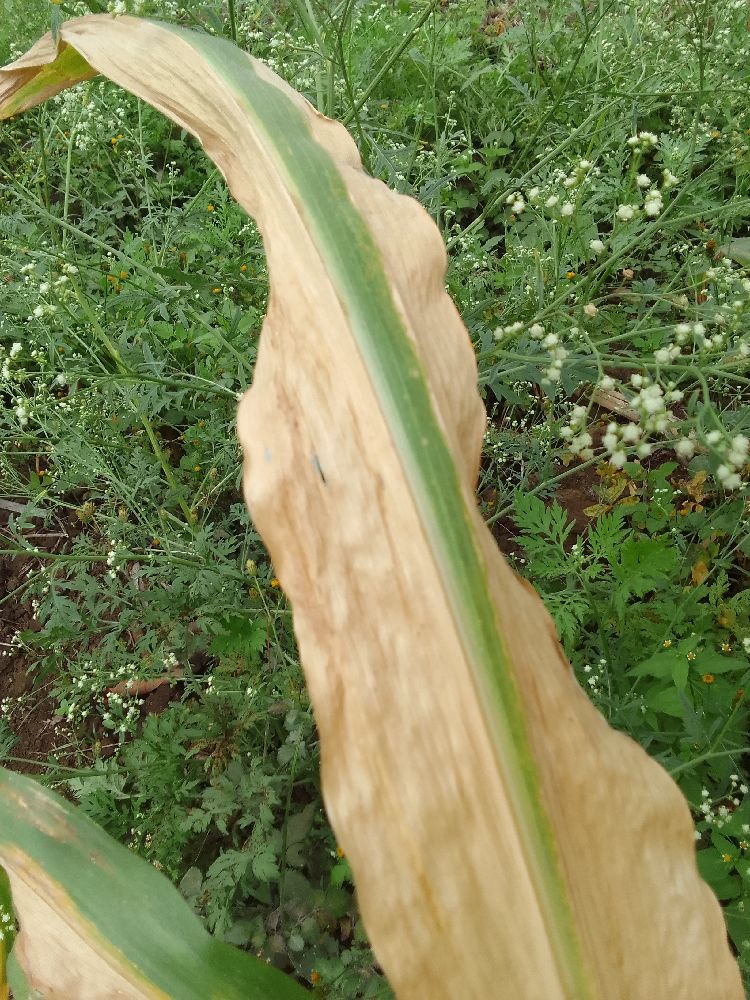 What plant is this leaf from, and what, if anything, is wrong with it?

maize, maize lethal necrosis
